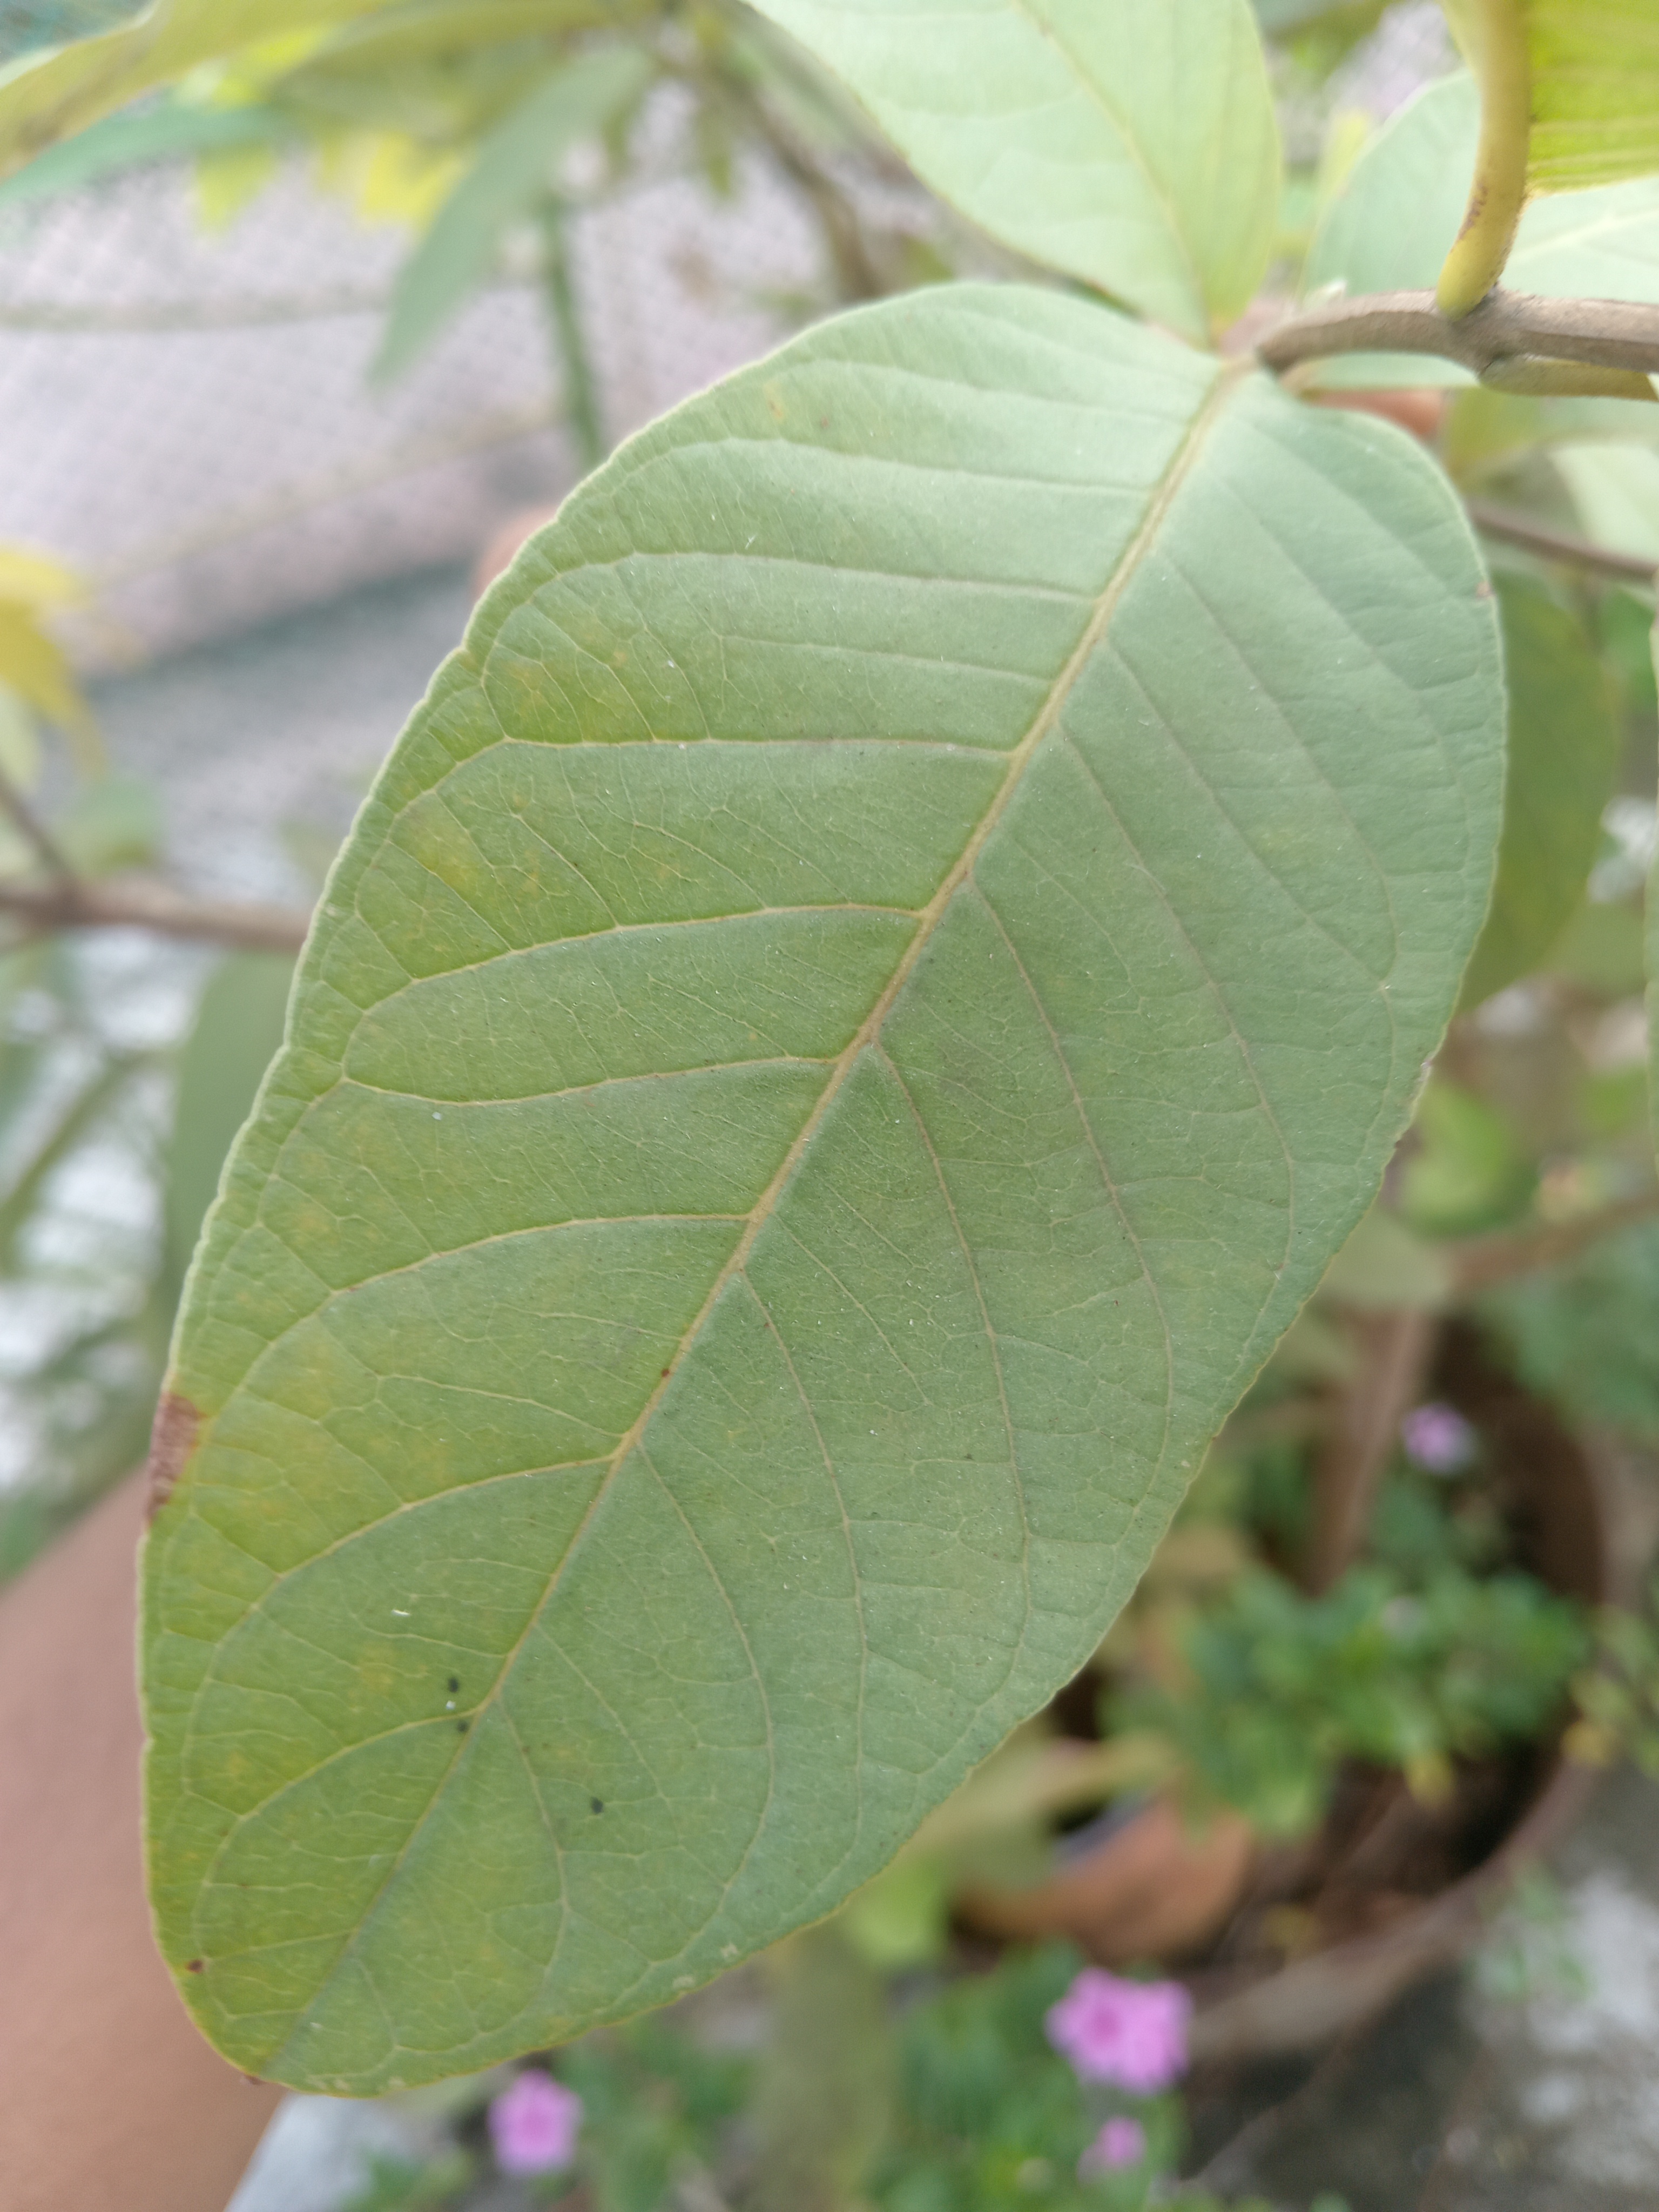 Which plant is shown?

guava
